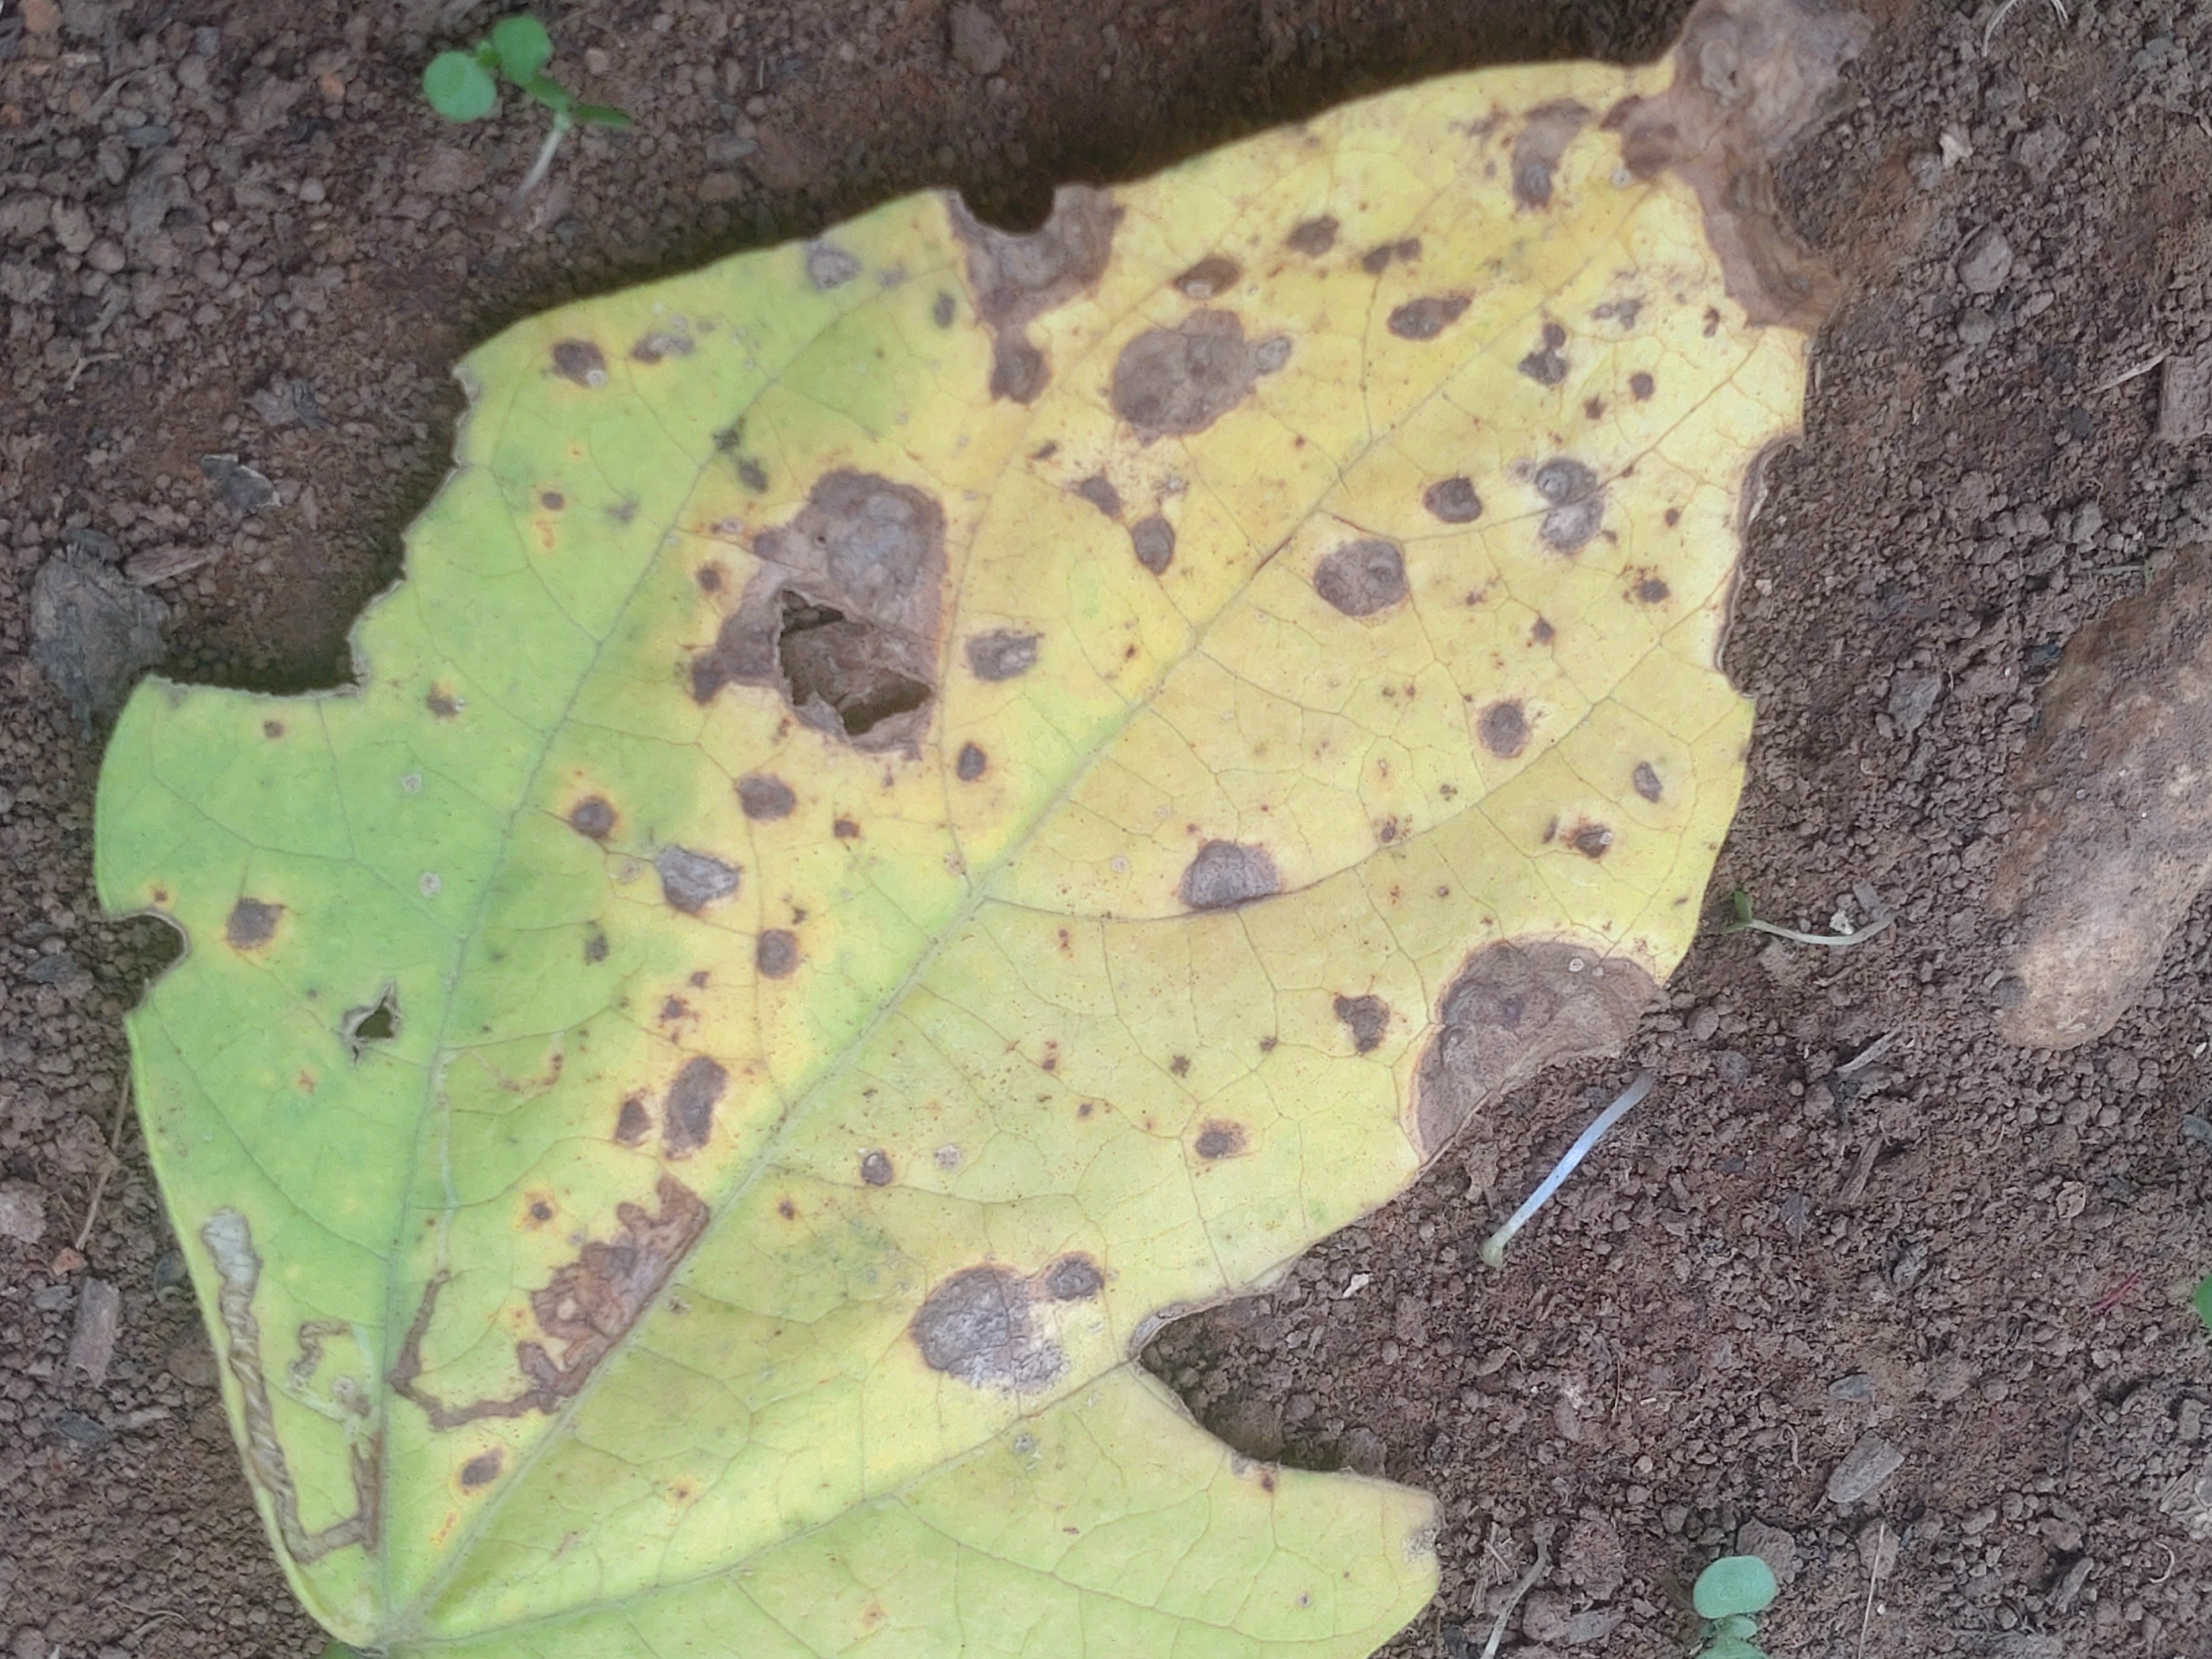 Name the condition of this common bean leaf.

anthracnose
